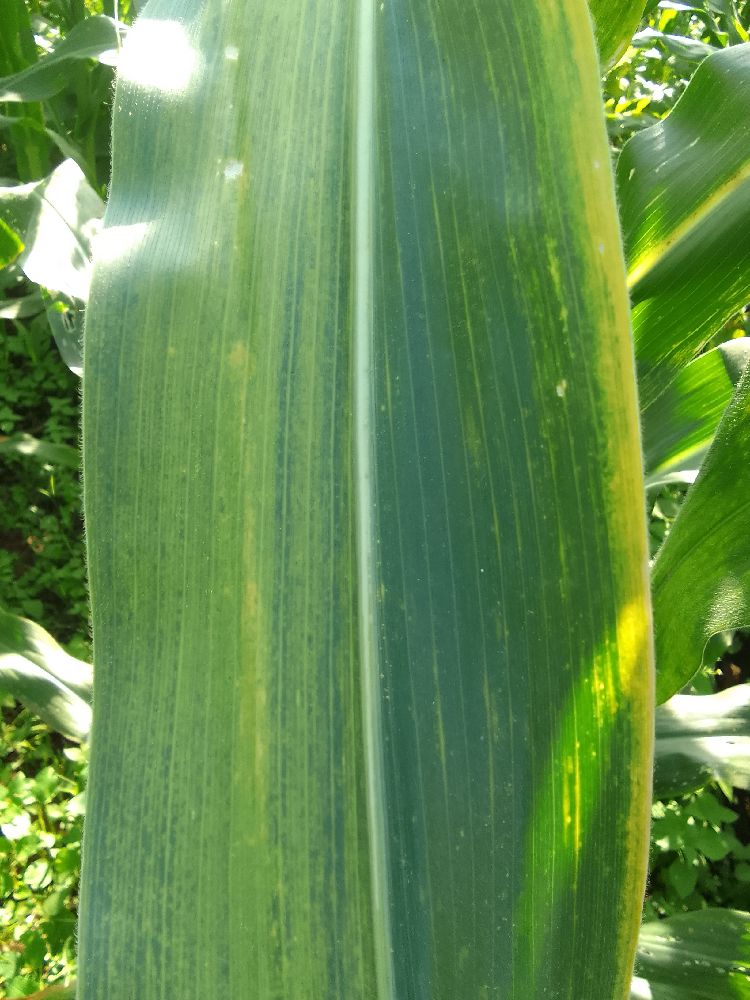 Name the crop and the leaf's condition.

maize, maize lethal necrosis
